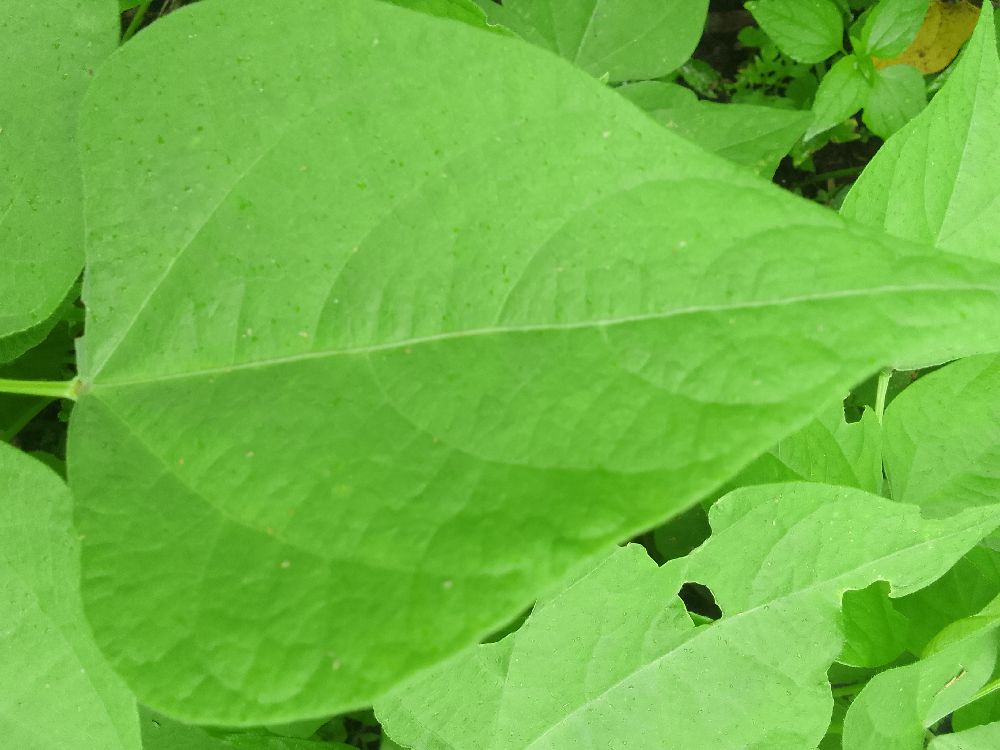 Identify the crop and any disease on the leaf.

common bean, healthy
